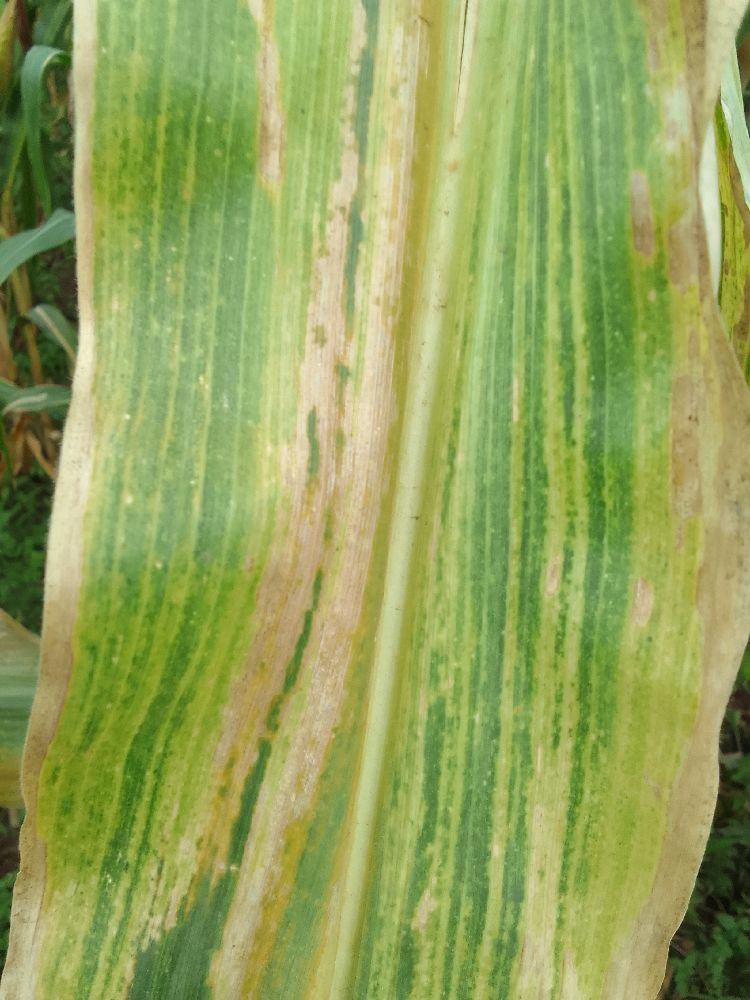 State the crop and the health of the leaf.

maize, maize lethal necrosis
